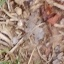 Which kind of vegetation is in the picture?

grass
